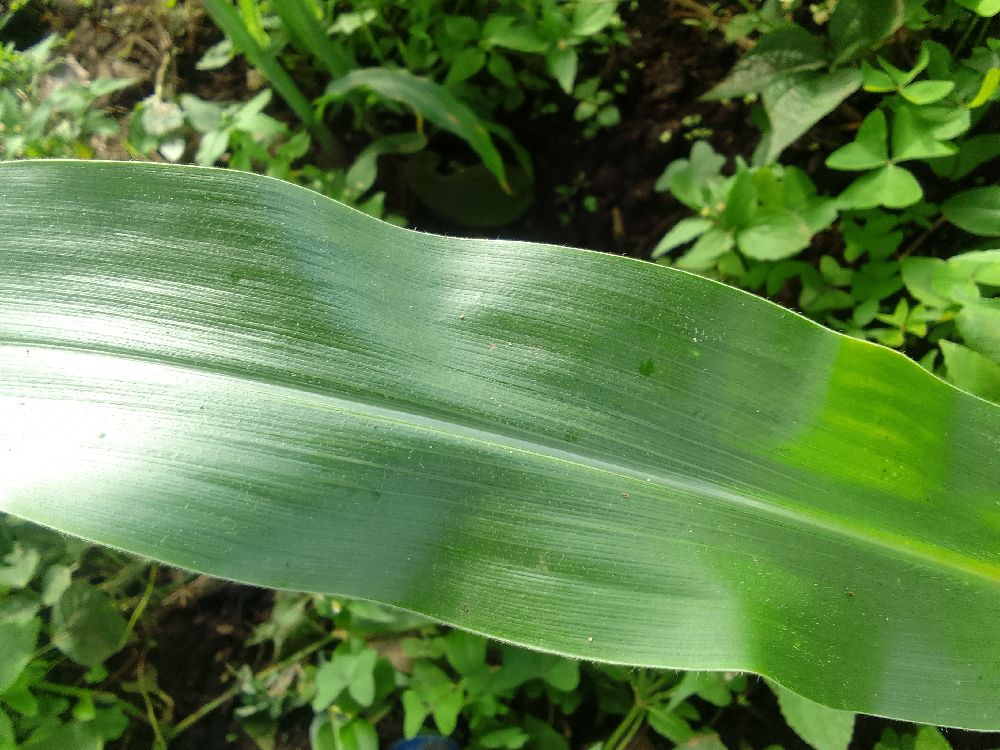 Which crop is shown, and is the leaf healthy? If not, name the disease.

maize, healthy
